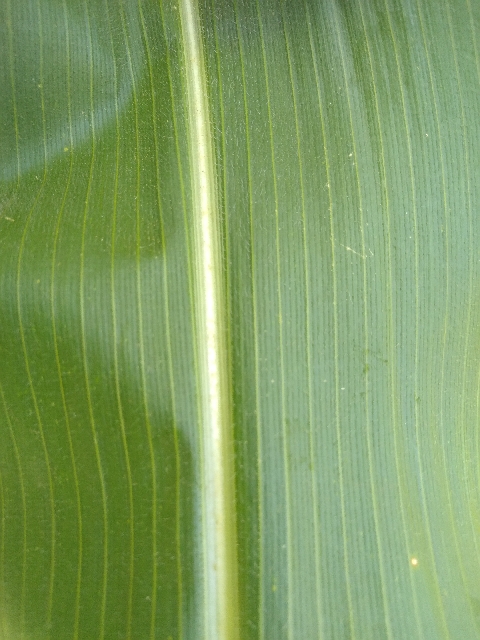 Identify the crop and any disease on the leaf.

maize, healthy
